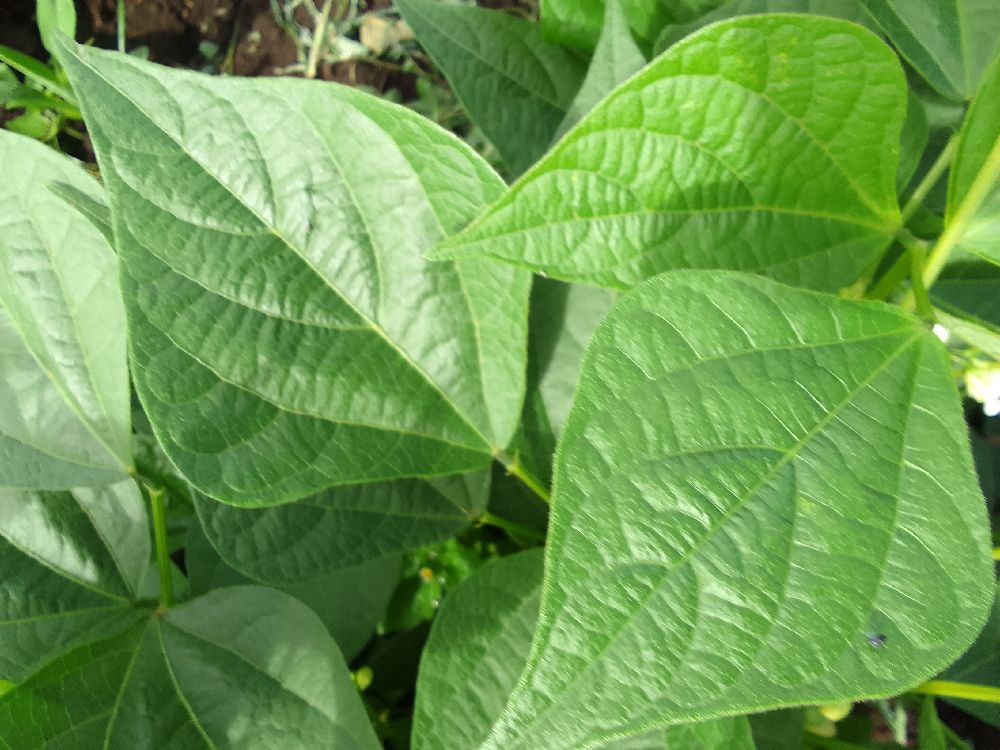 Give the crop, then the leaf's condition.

common bean, healthy
